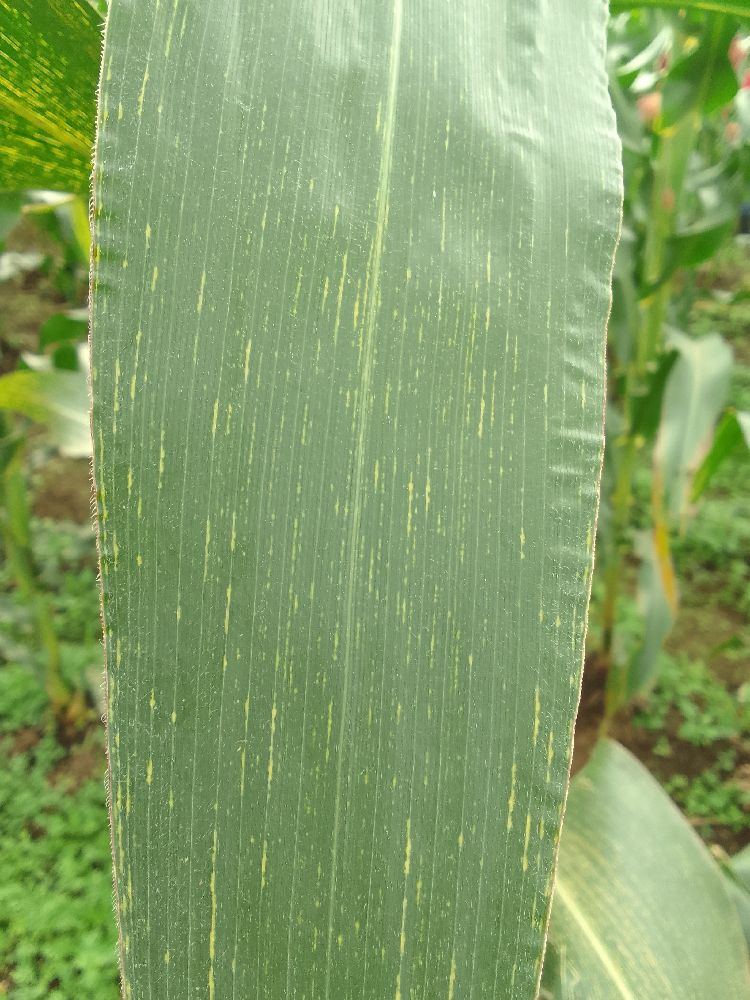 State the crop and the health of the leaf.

maize, maize streak virus
